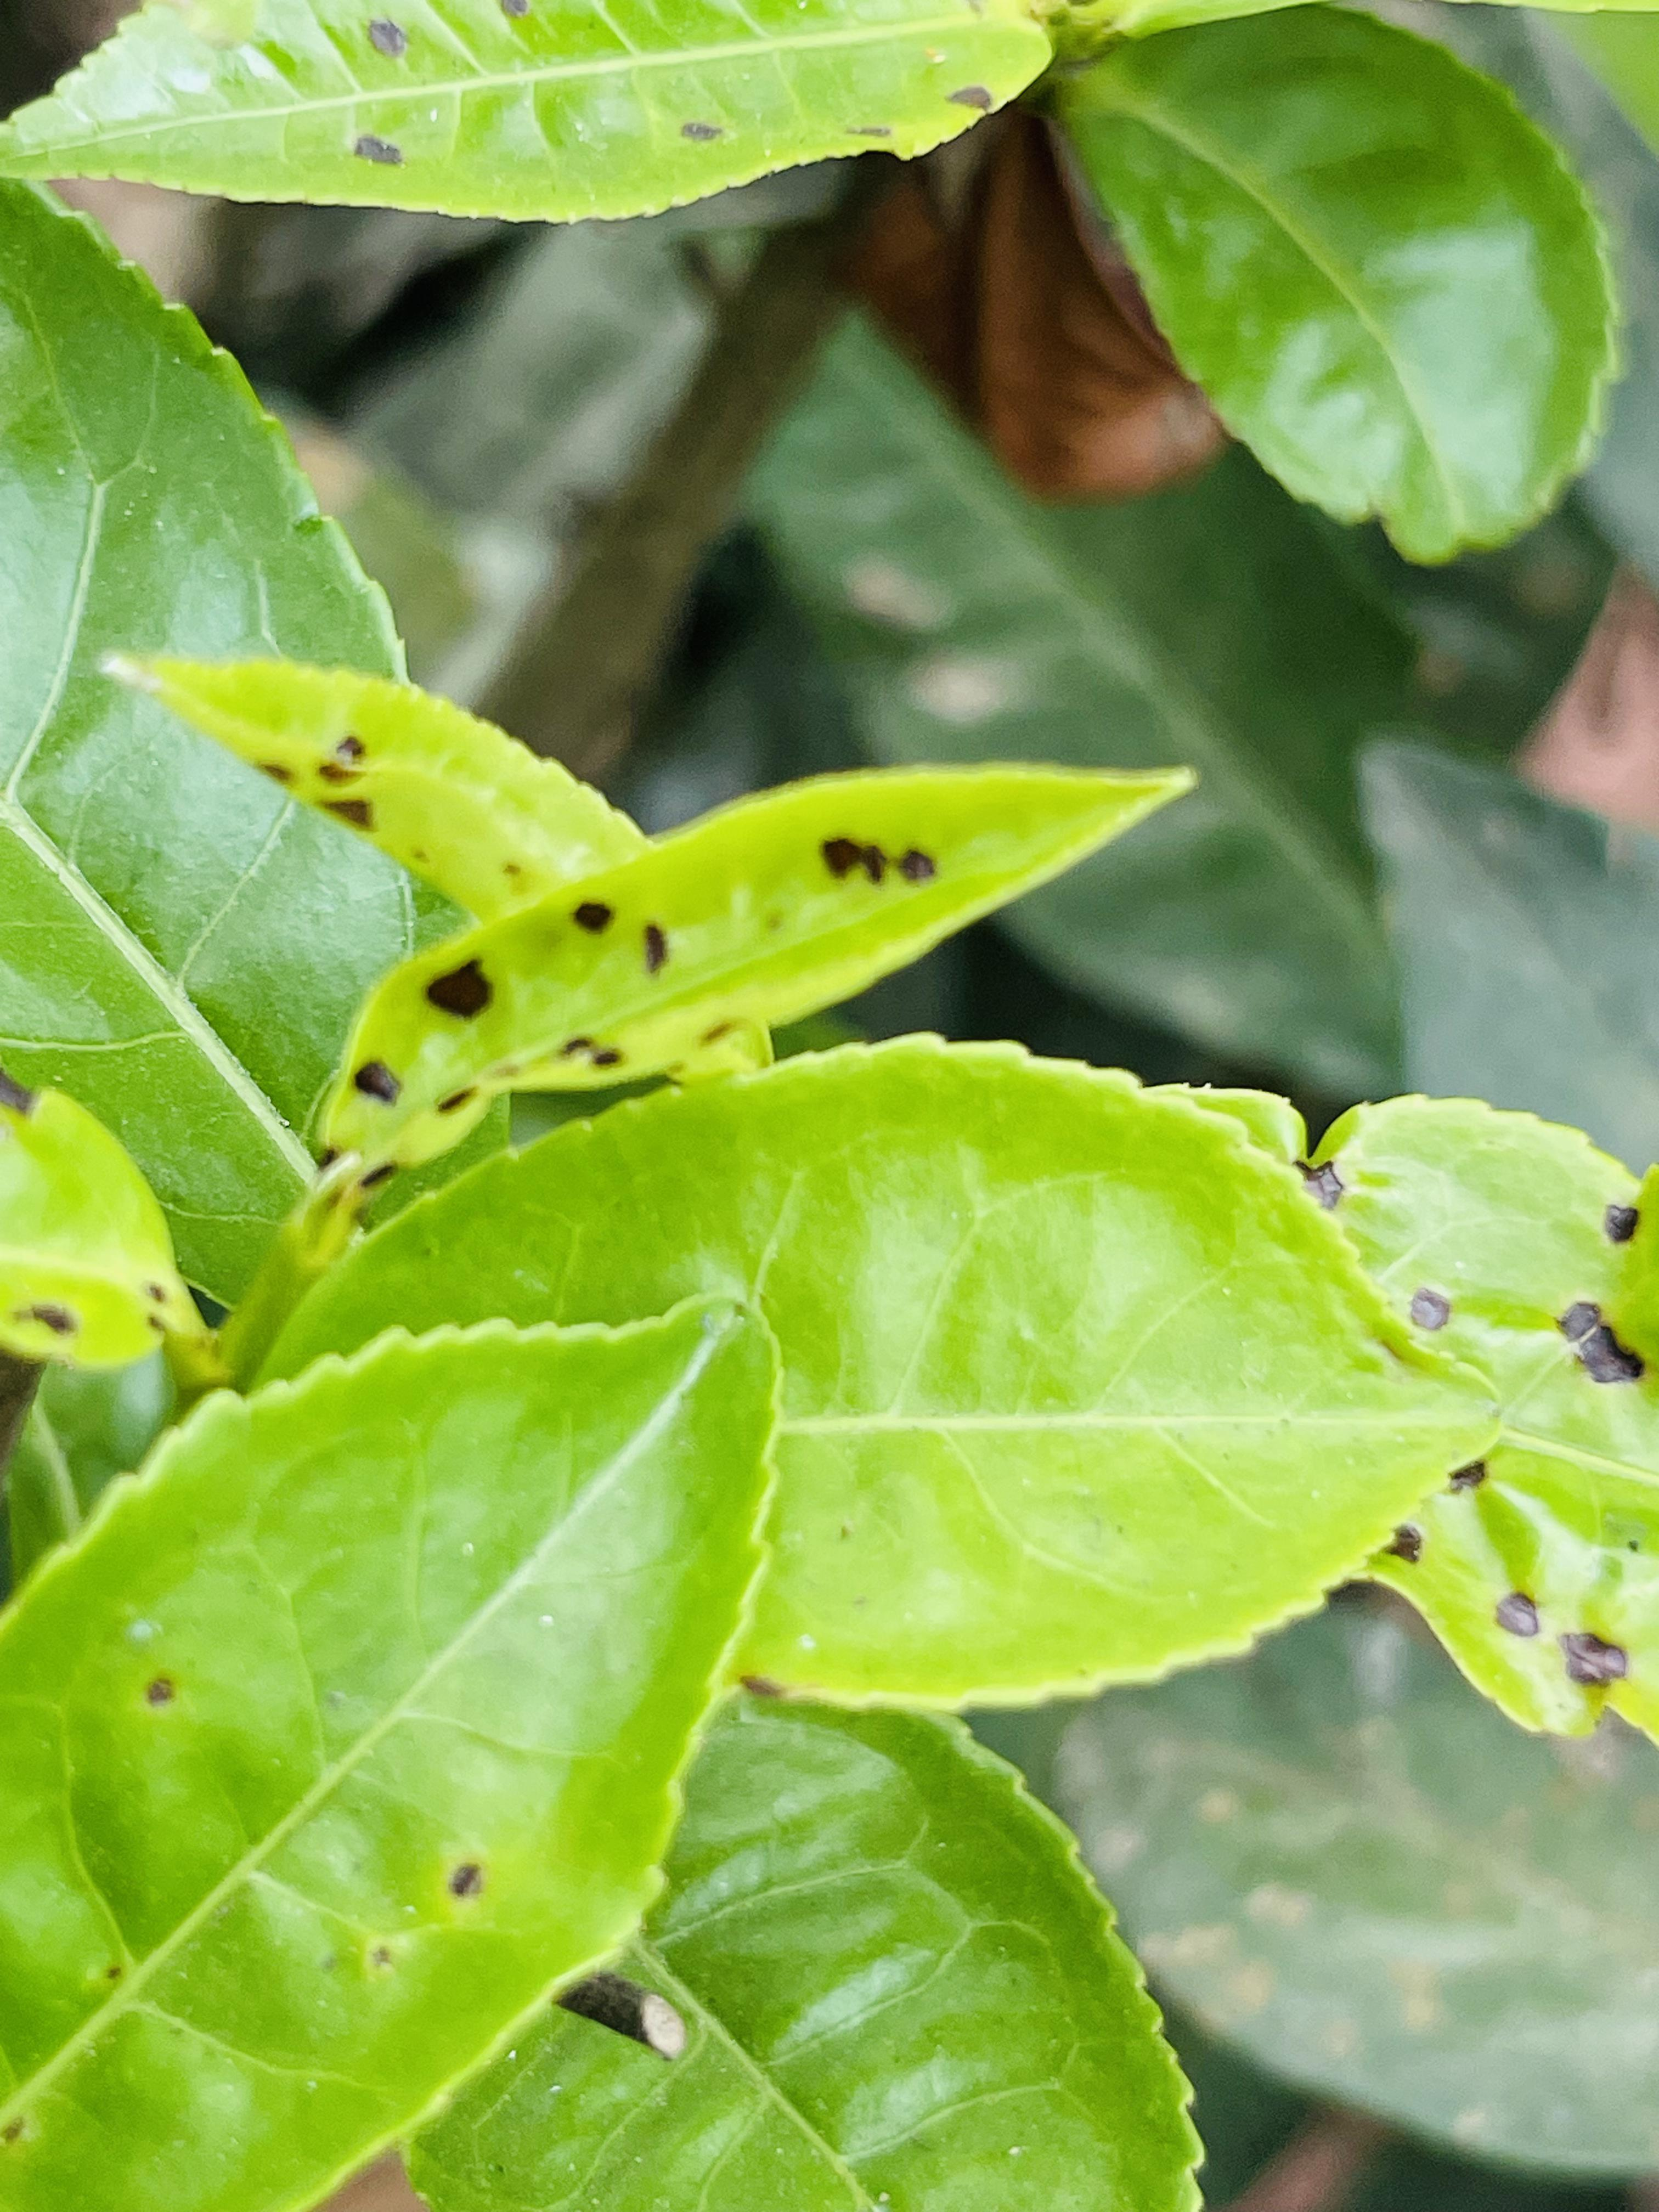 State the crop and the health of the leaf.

tea, helopeltis
